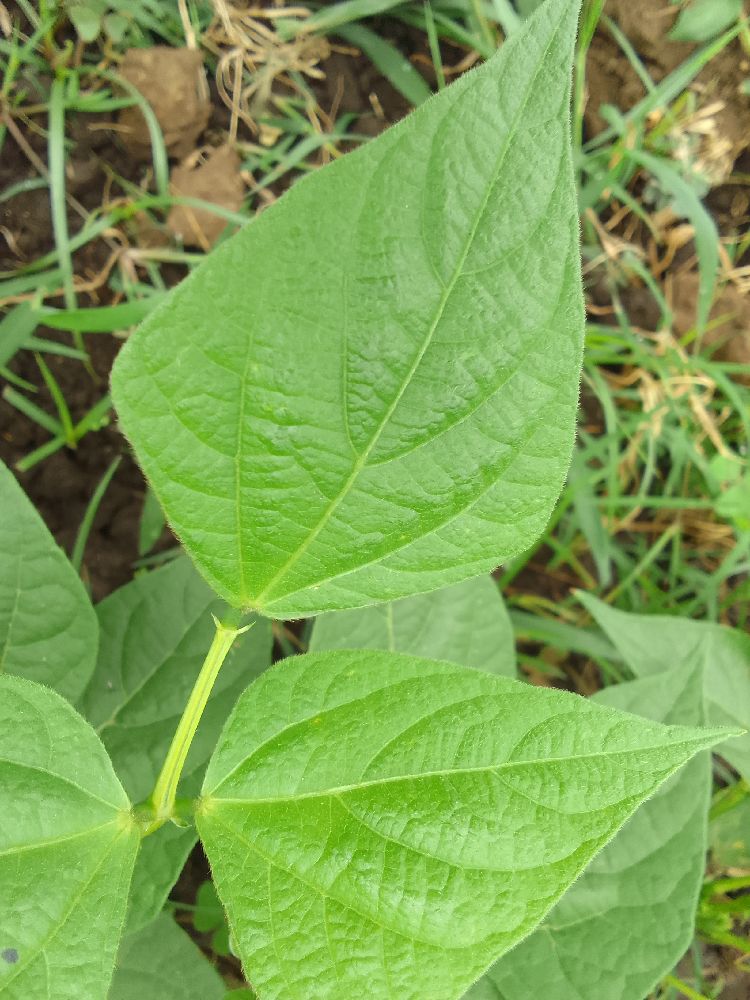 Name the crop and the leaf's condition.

common bean, healthy
